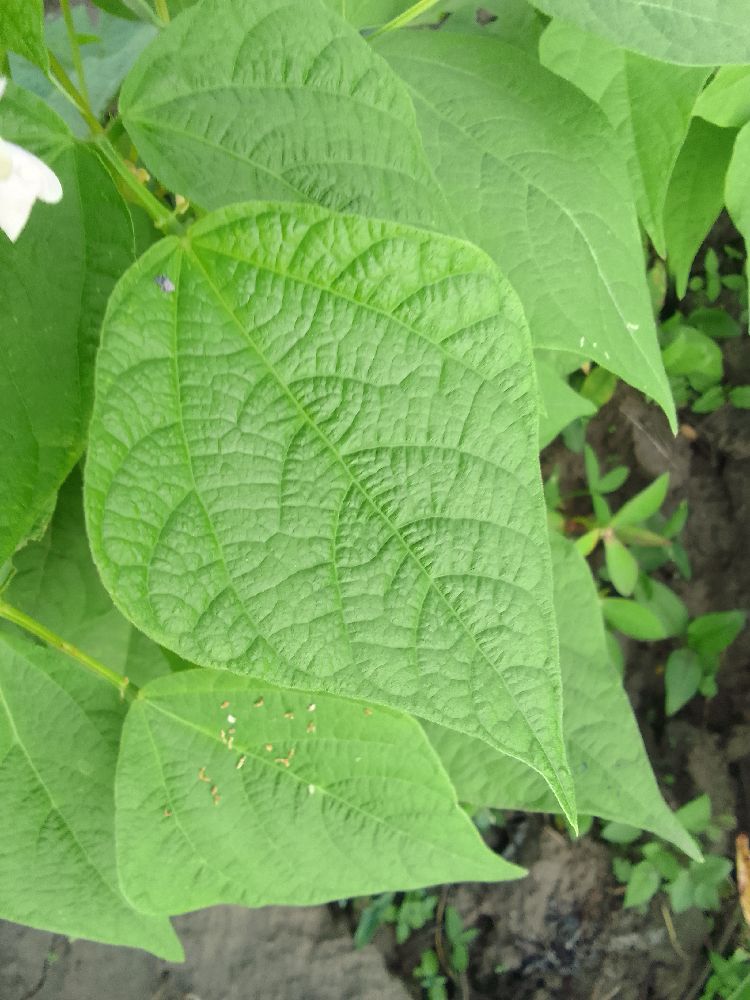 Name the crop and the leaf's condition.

common bean, healthy
